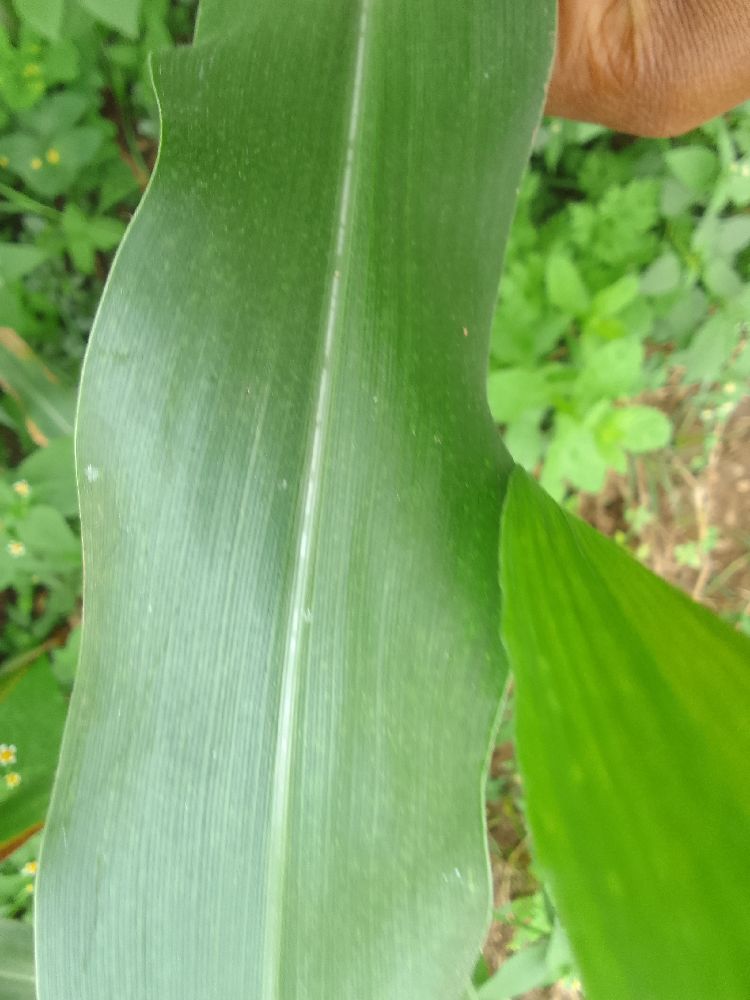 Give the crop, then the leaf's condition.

maize, healthy
